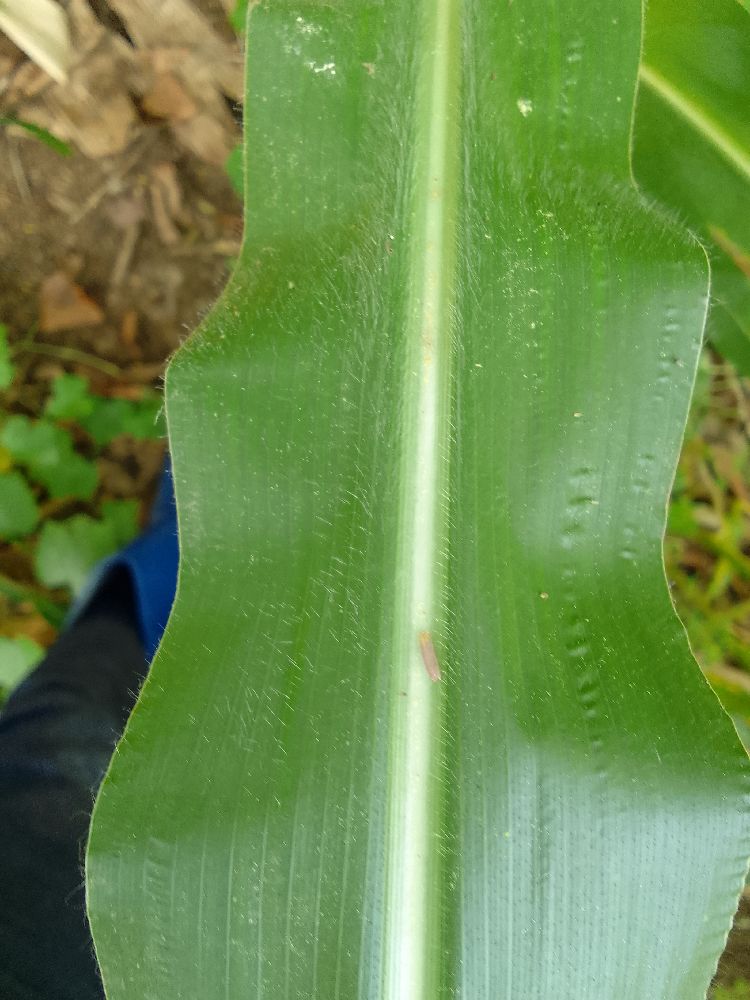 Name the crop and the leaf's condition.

maize, healthy
